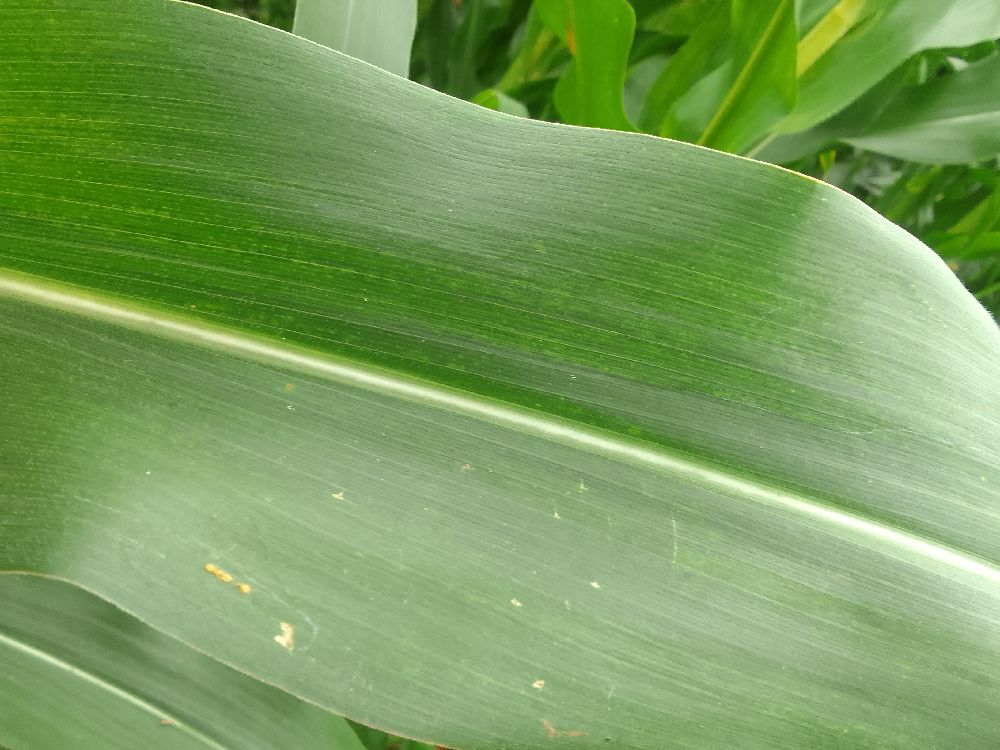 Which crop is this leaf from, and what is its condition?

maize, healthy
